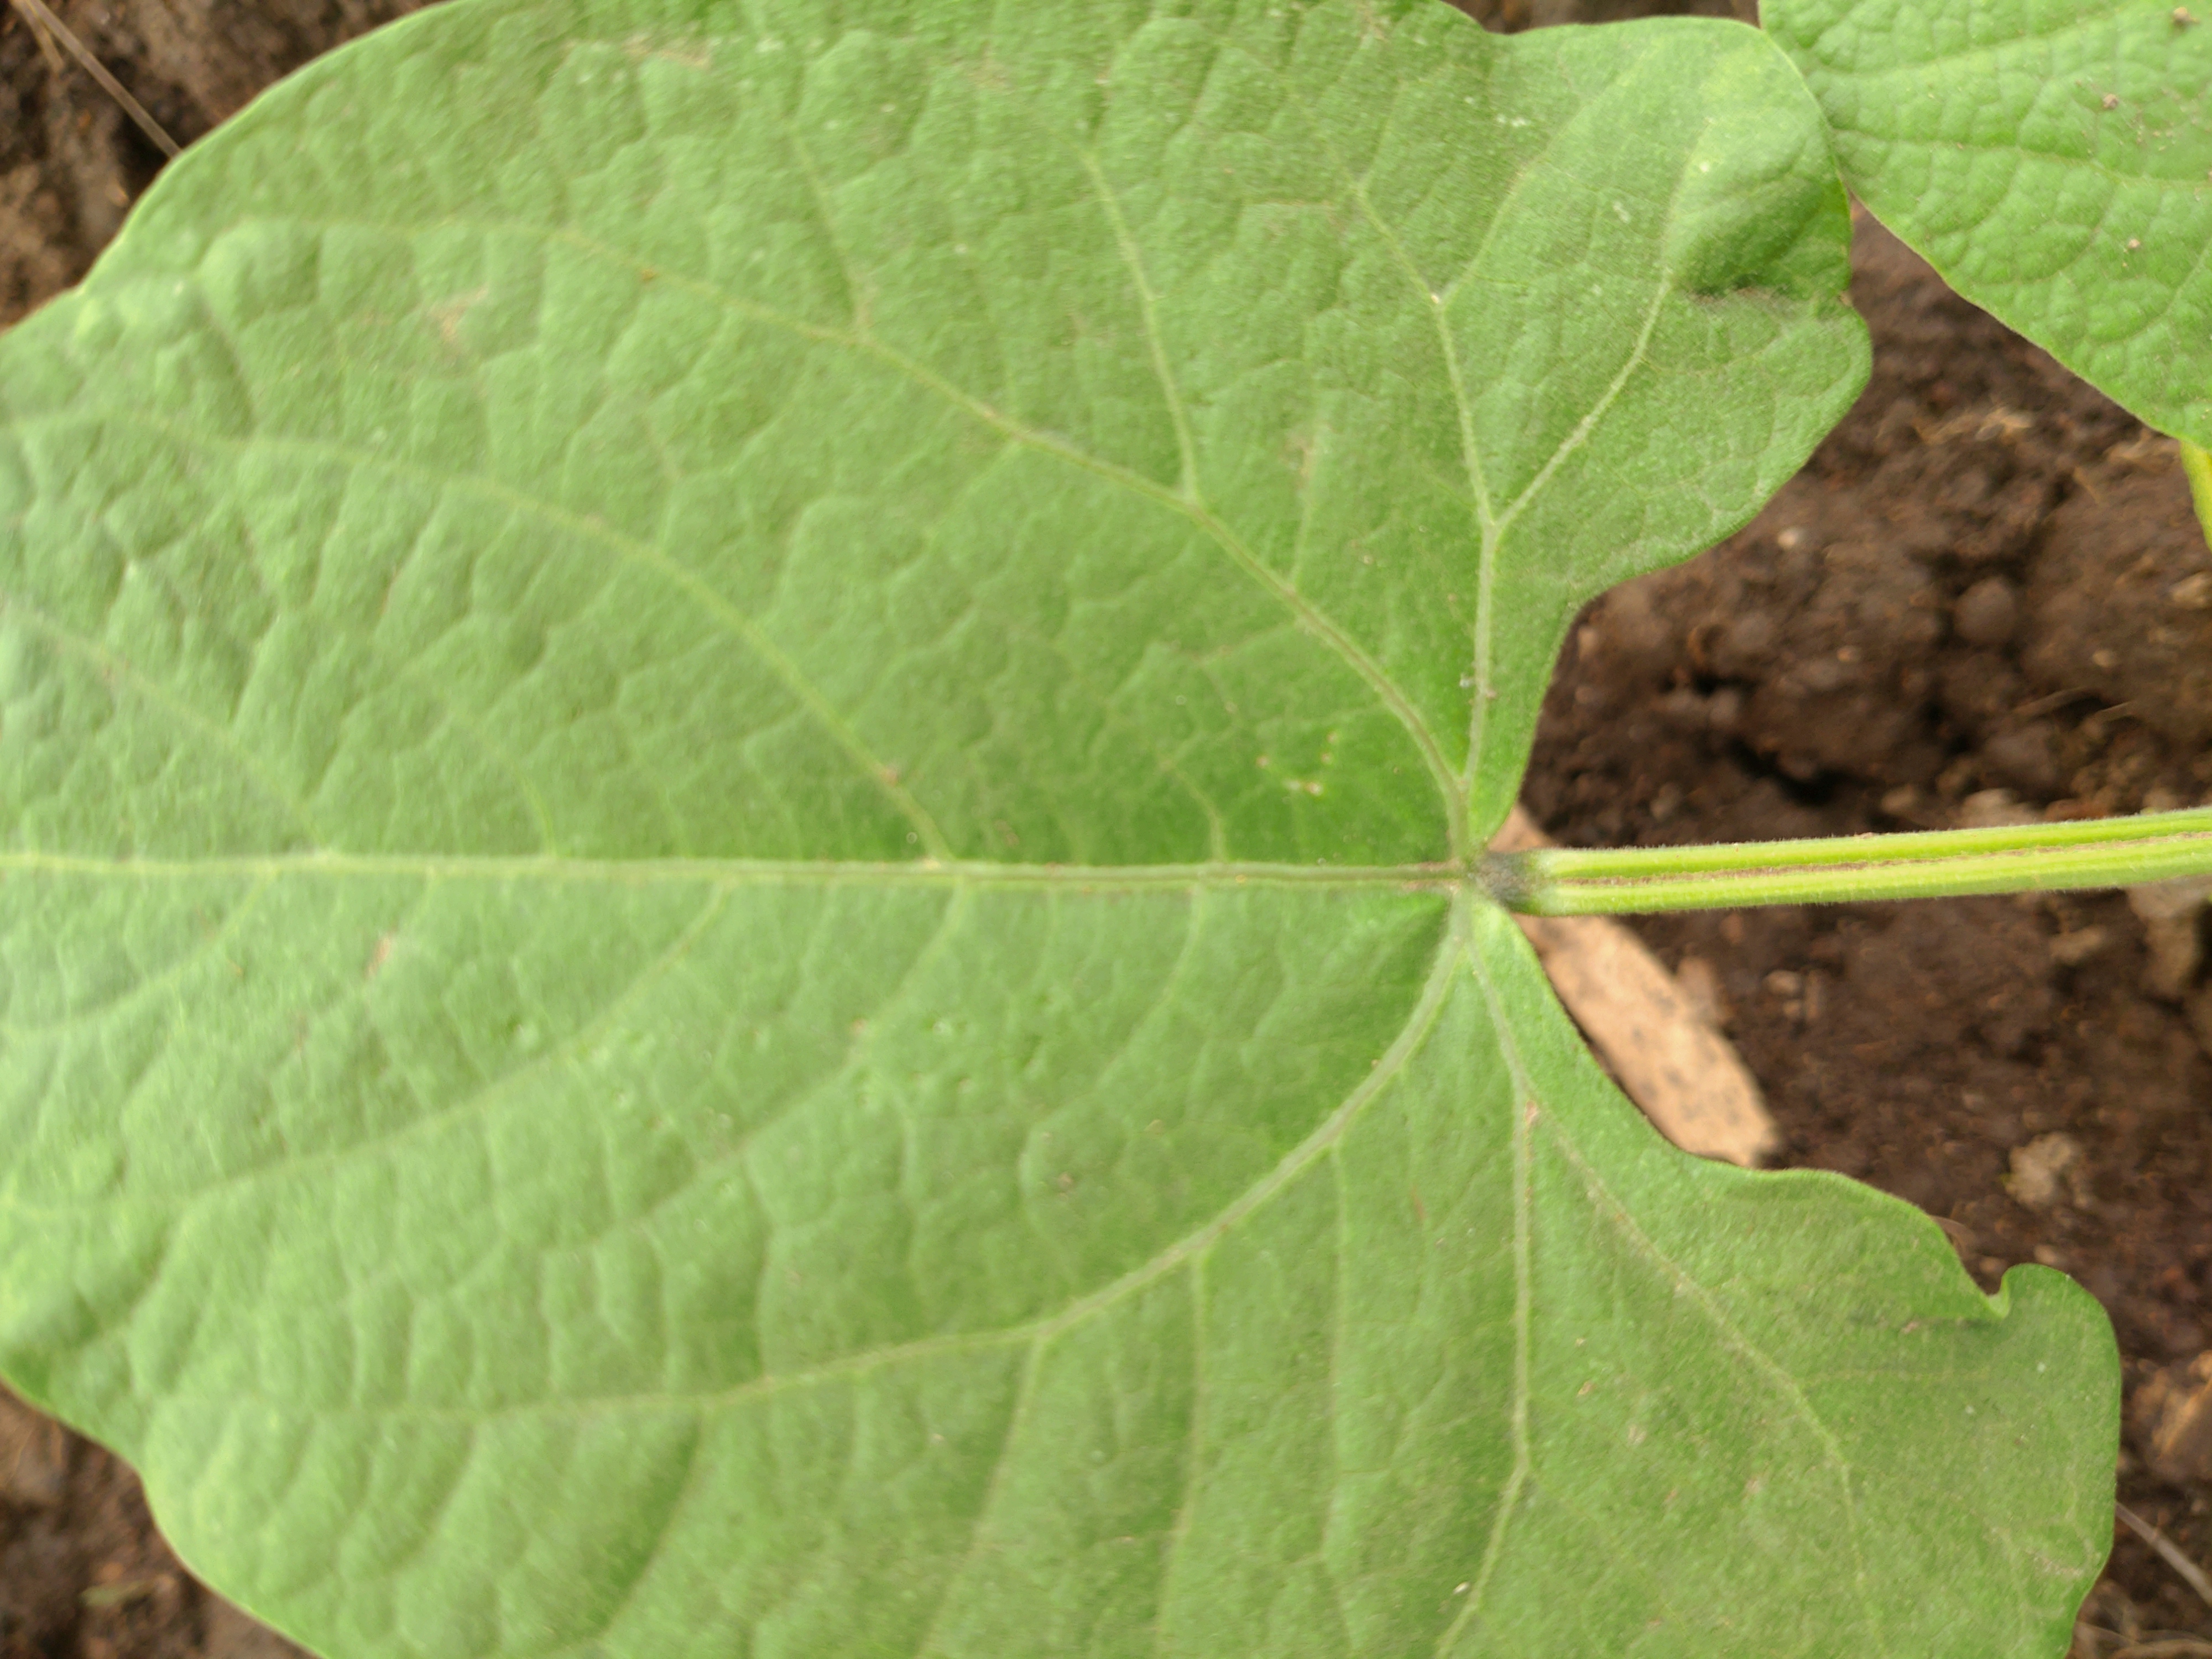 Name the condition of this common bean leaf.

healthy
